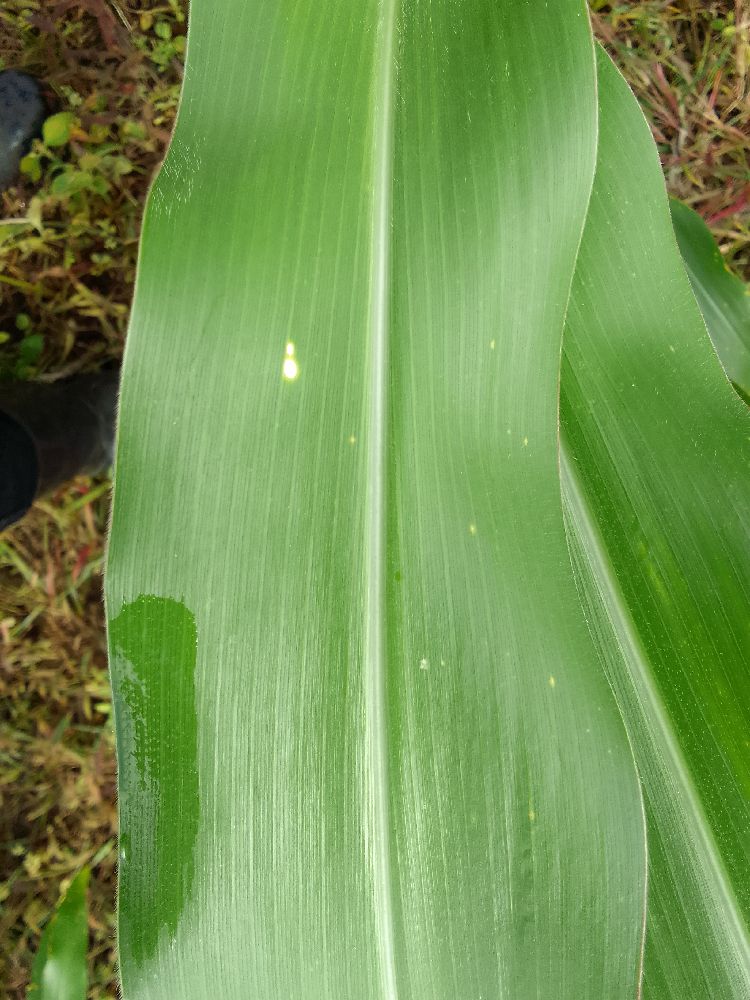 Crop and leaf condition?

maize, healthy
